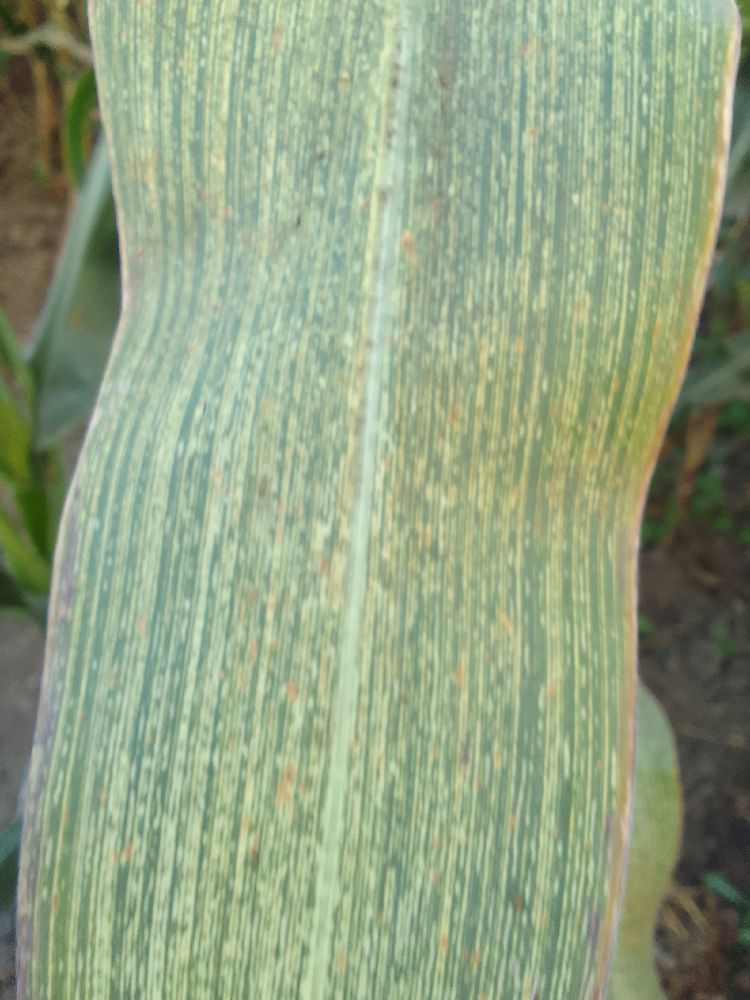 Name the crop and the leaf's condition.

maize, maize streak virus
